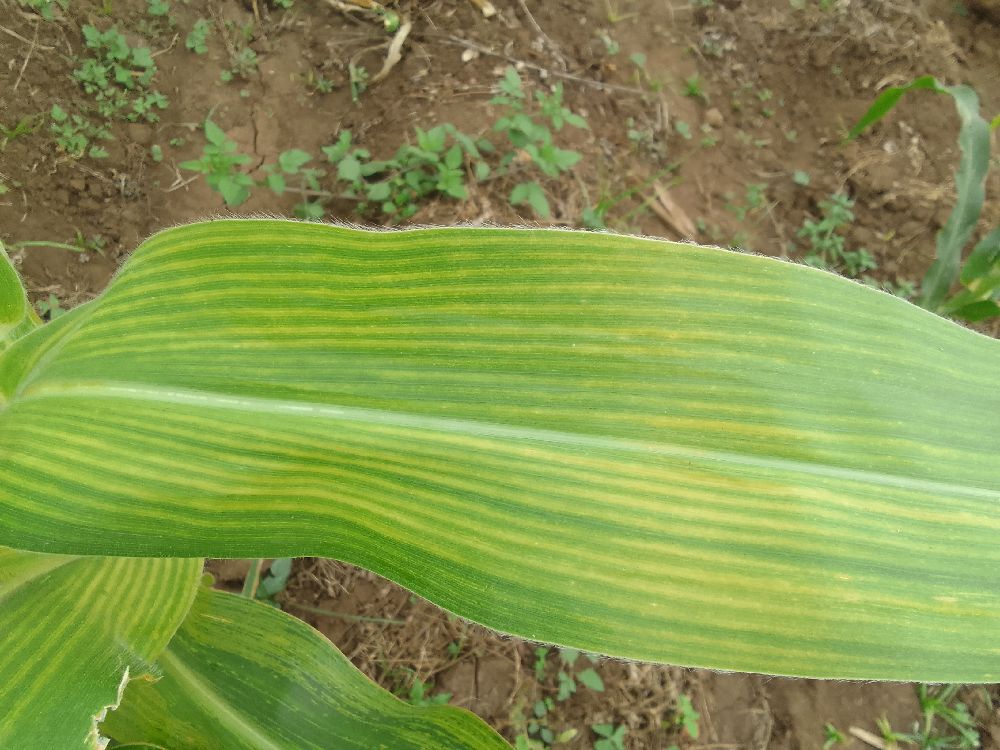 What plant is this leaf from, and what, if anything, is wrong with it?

maize, maize lethal necrosis
